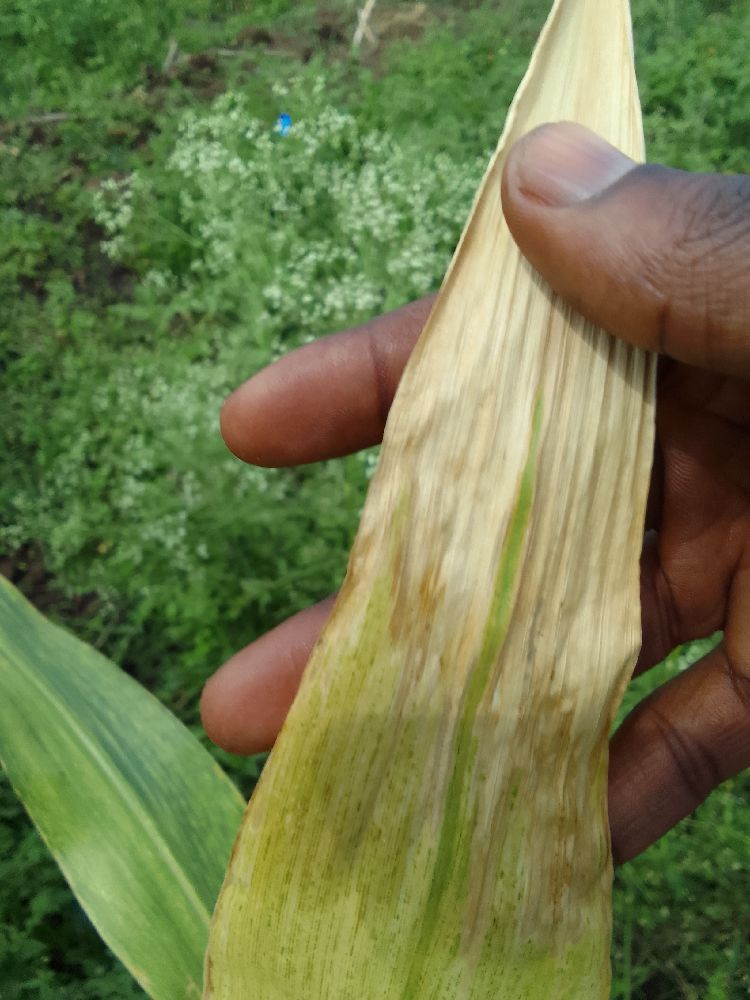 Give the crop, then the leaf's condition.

maize, maize lethal necrosis
